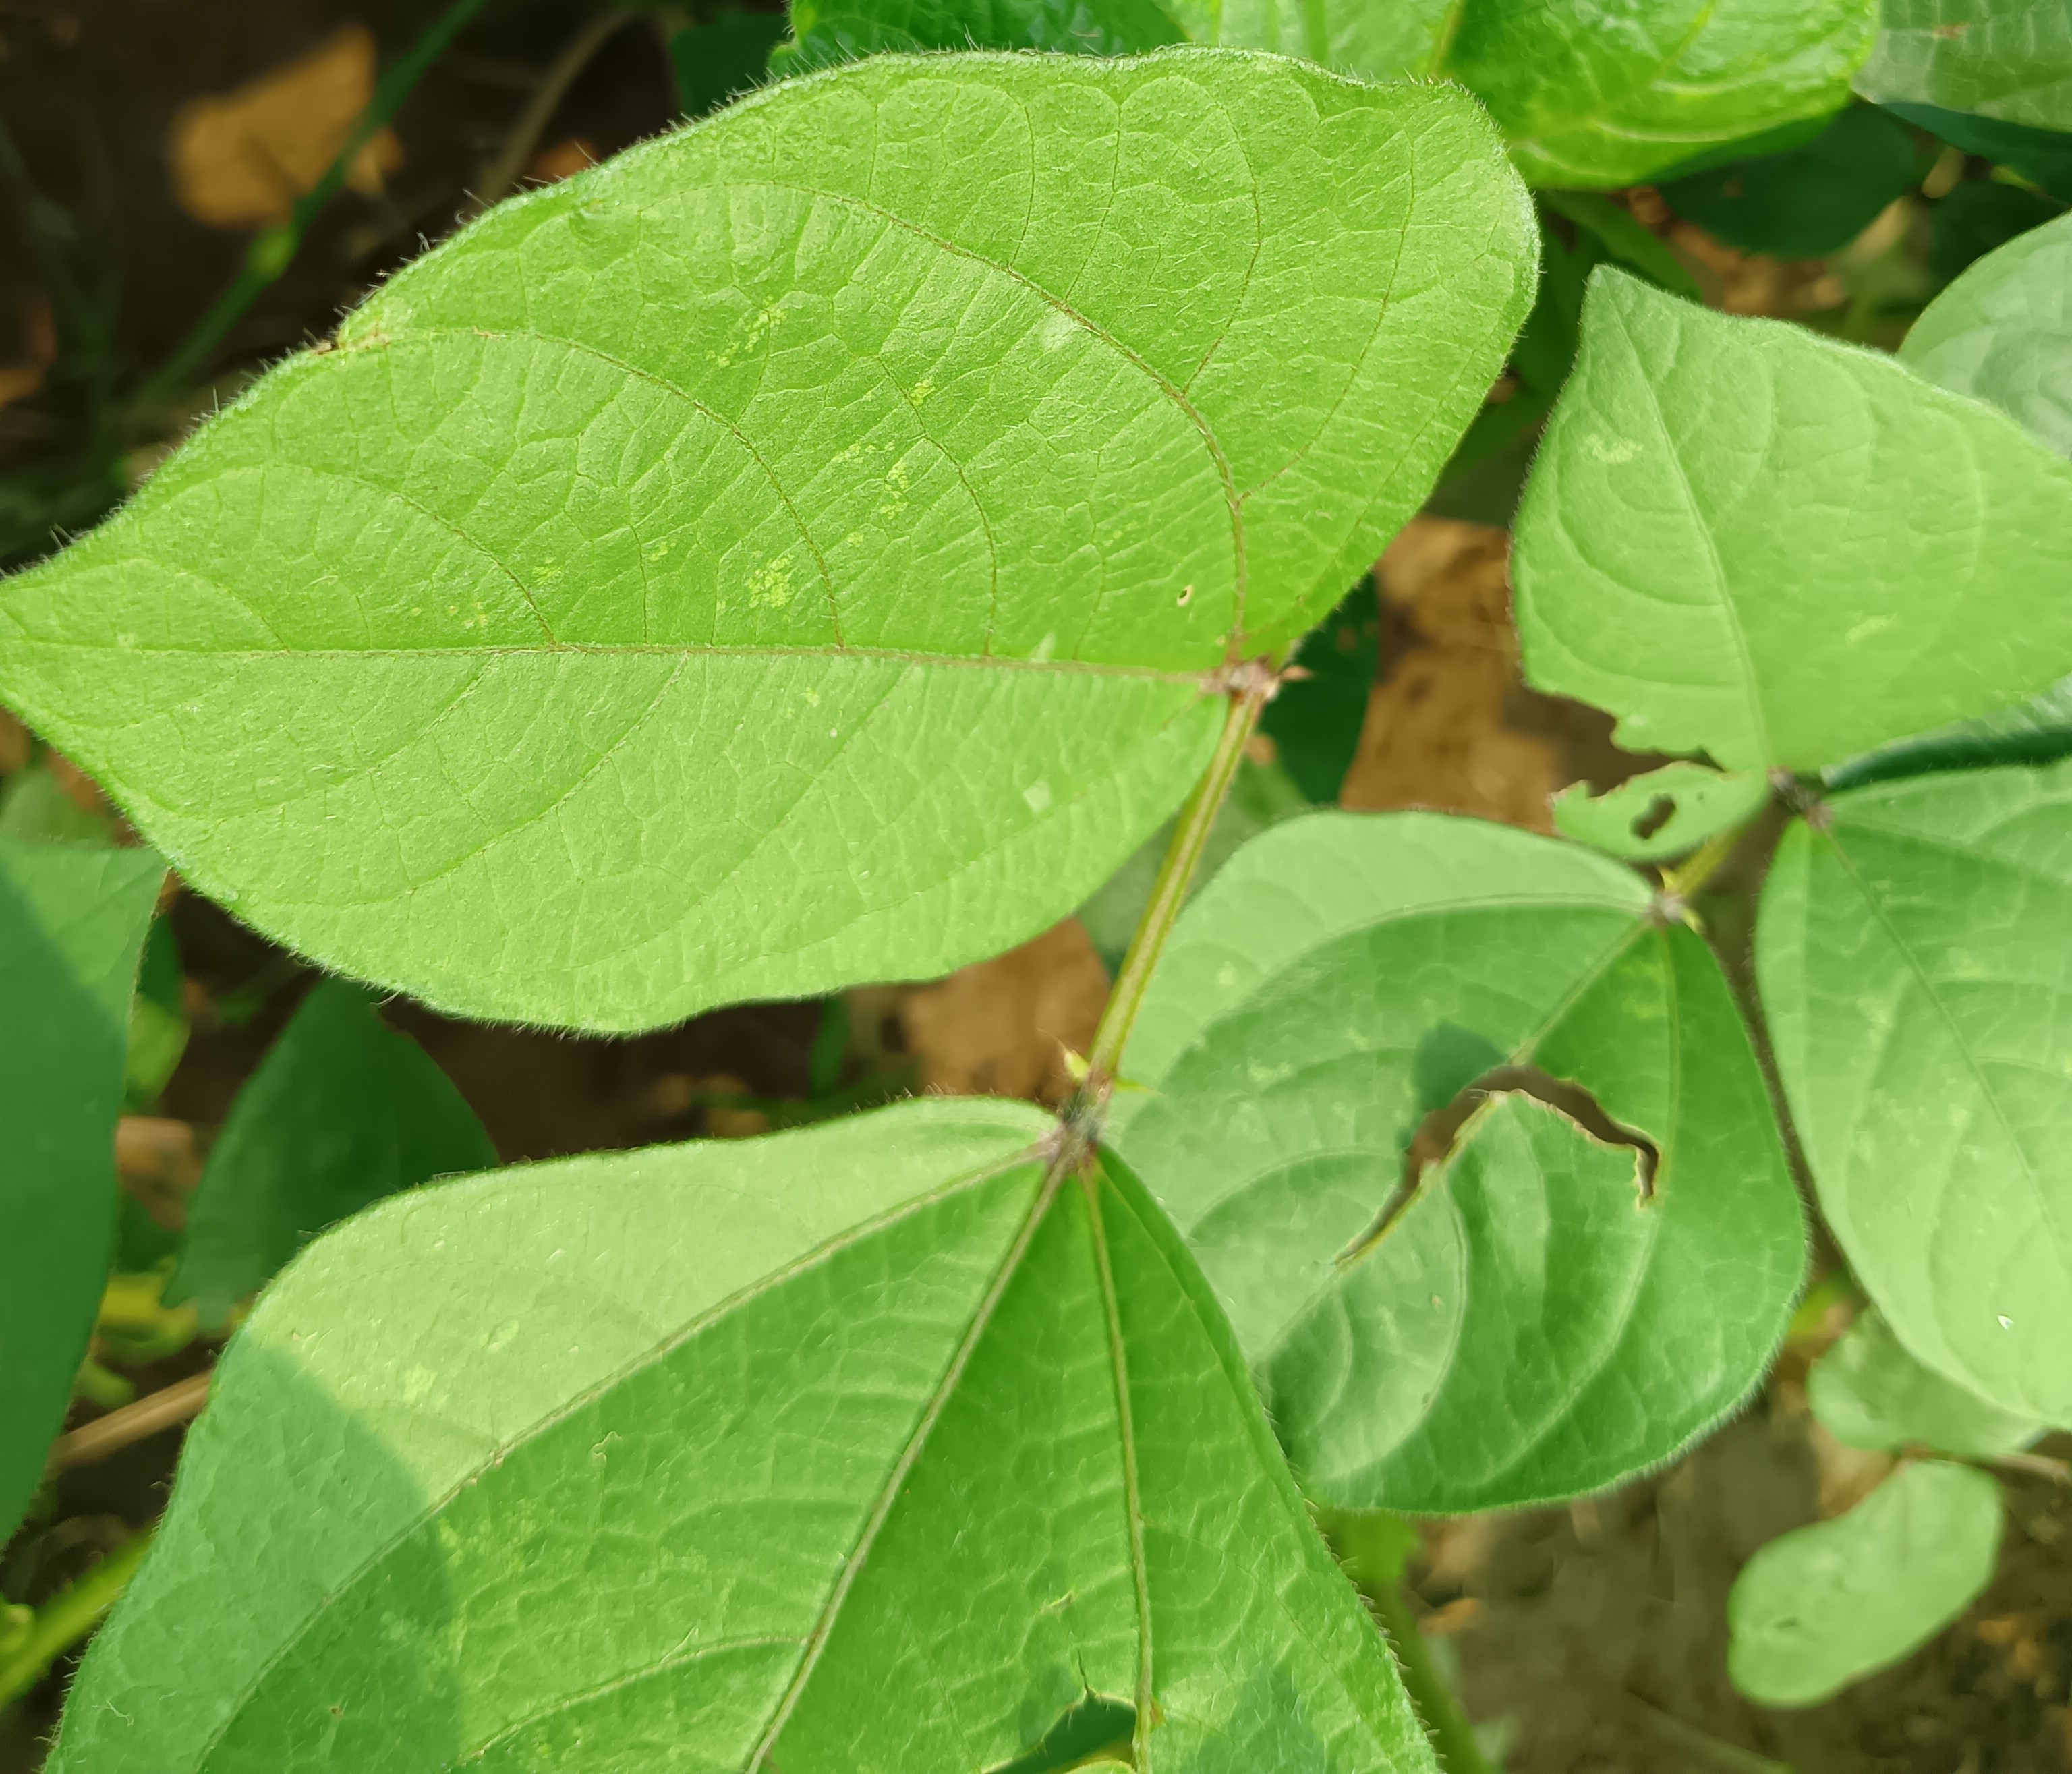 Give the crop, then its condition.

mungbean, healthy
